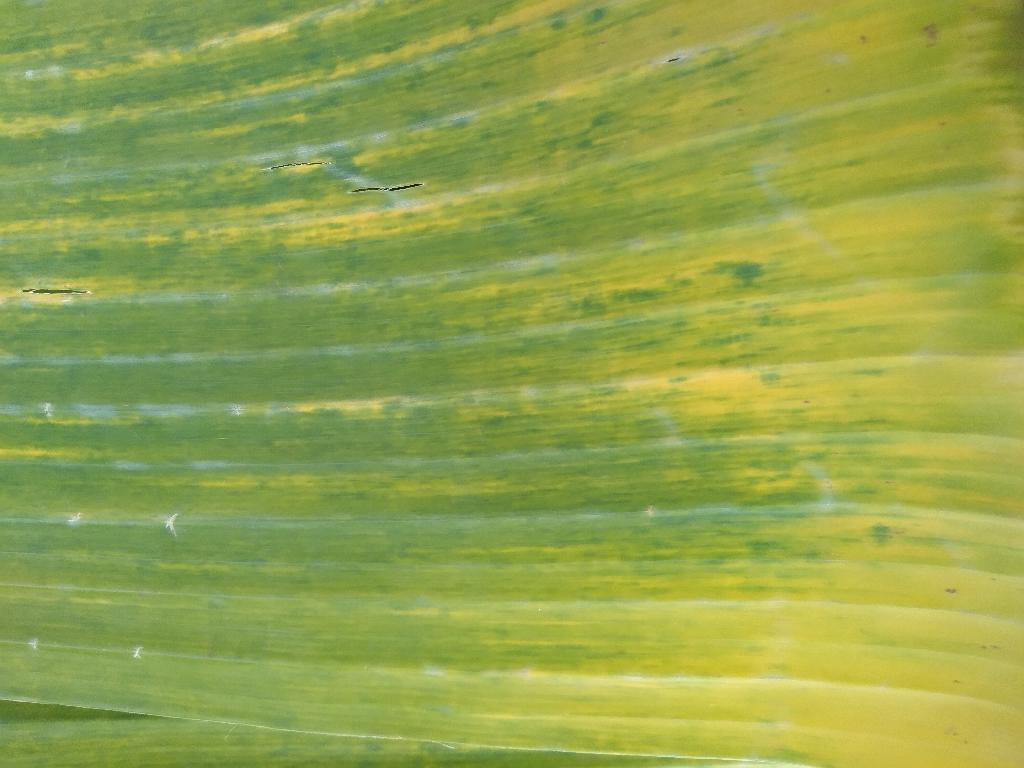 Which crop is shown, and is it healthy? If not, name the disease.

banana, fusarium wilt race 1
